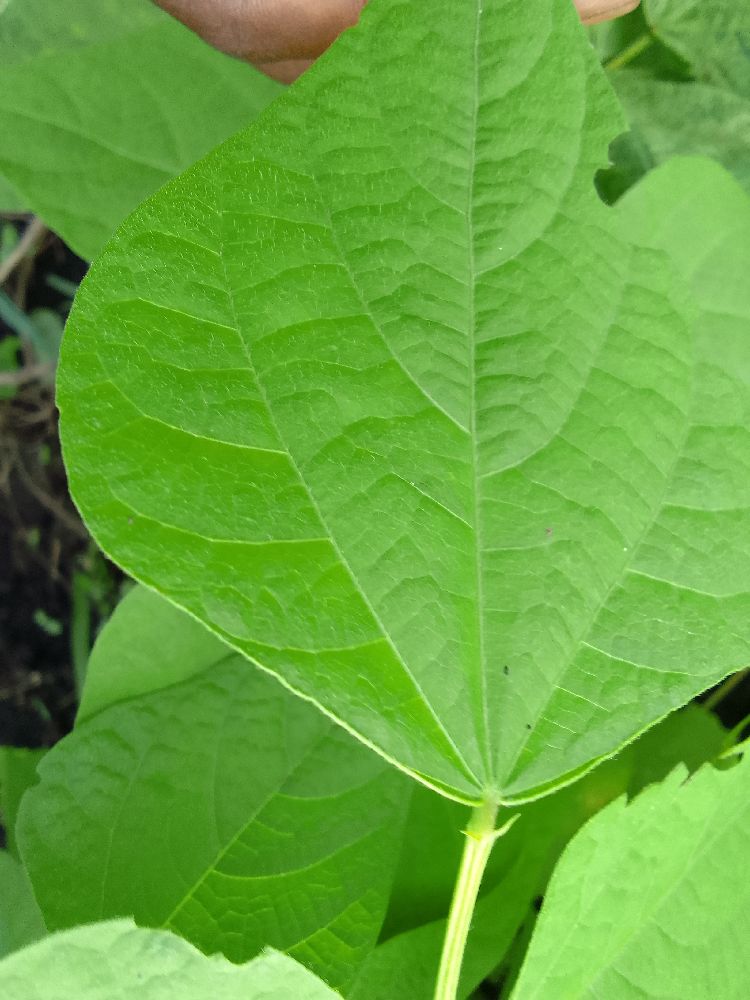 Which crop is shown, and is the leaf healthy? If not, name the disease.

common bean, healthy
